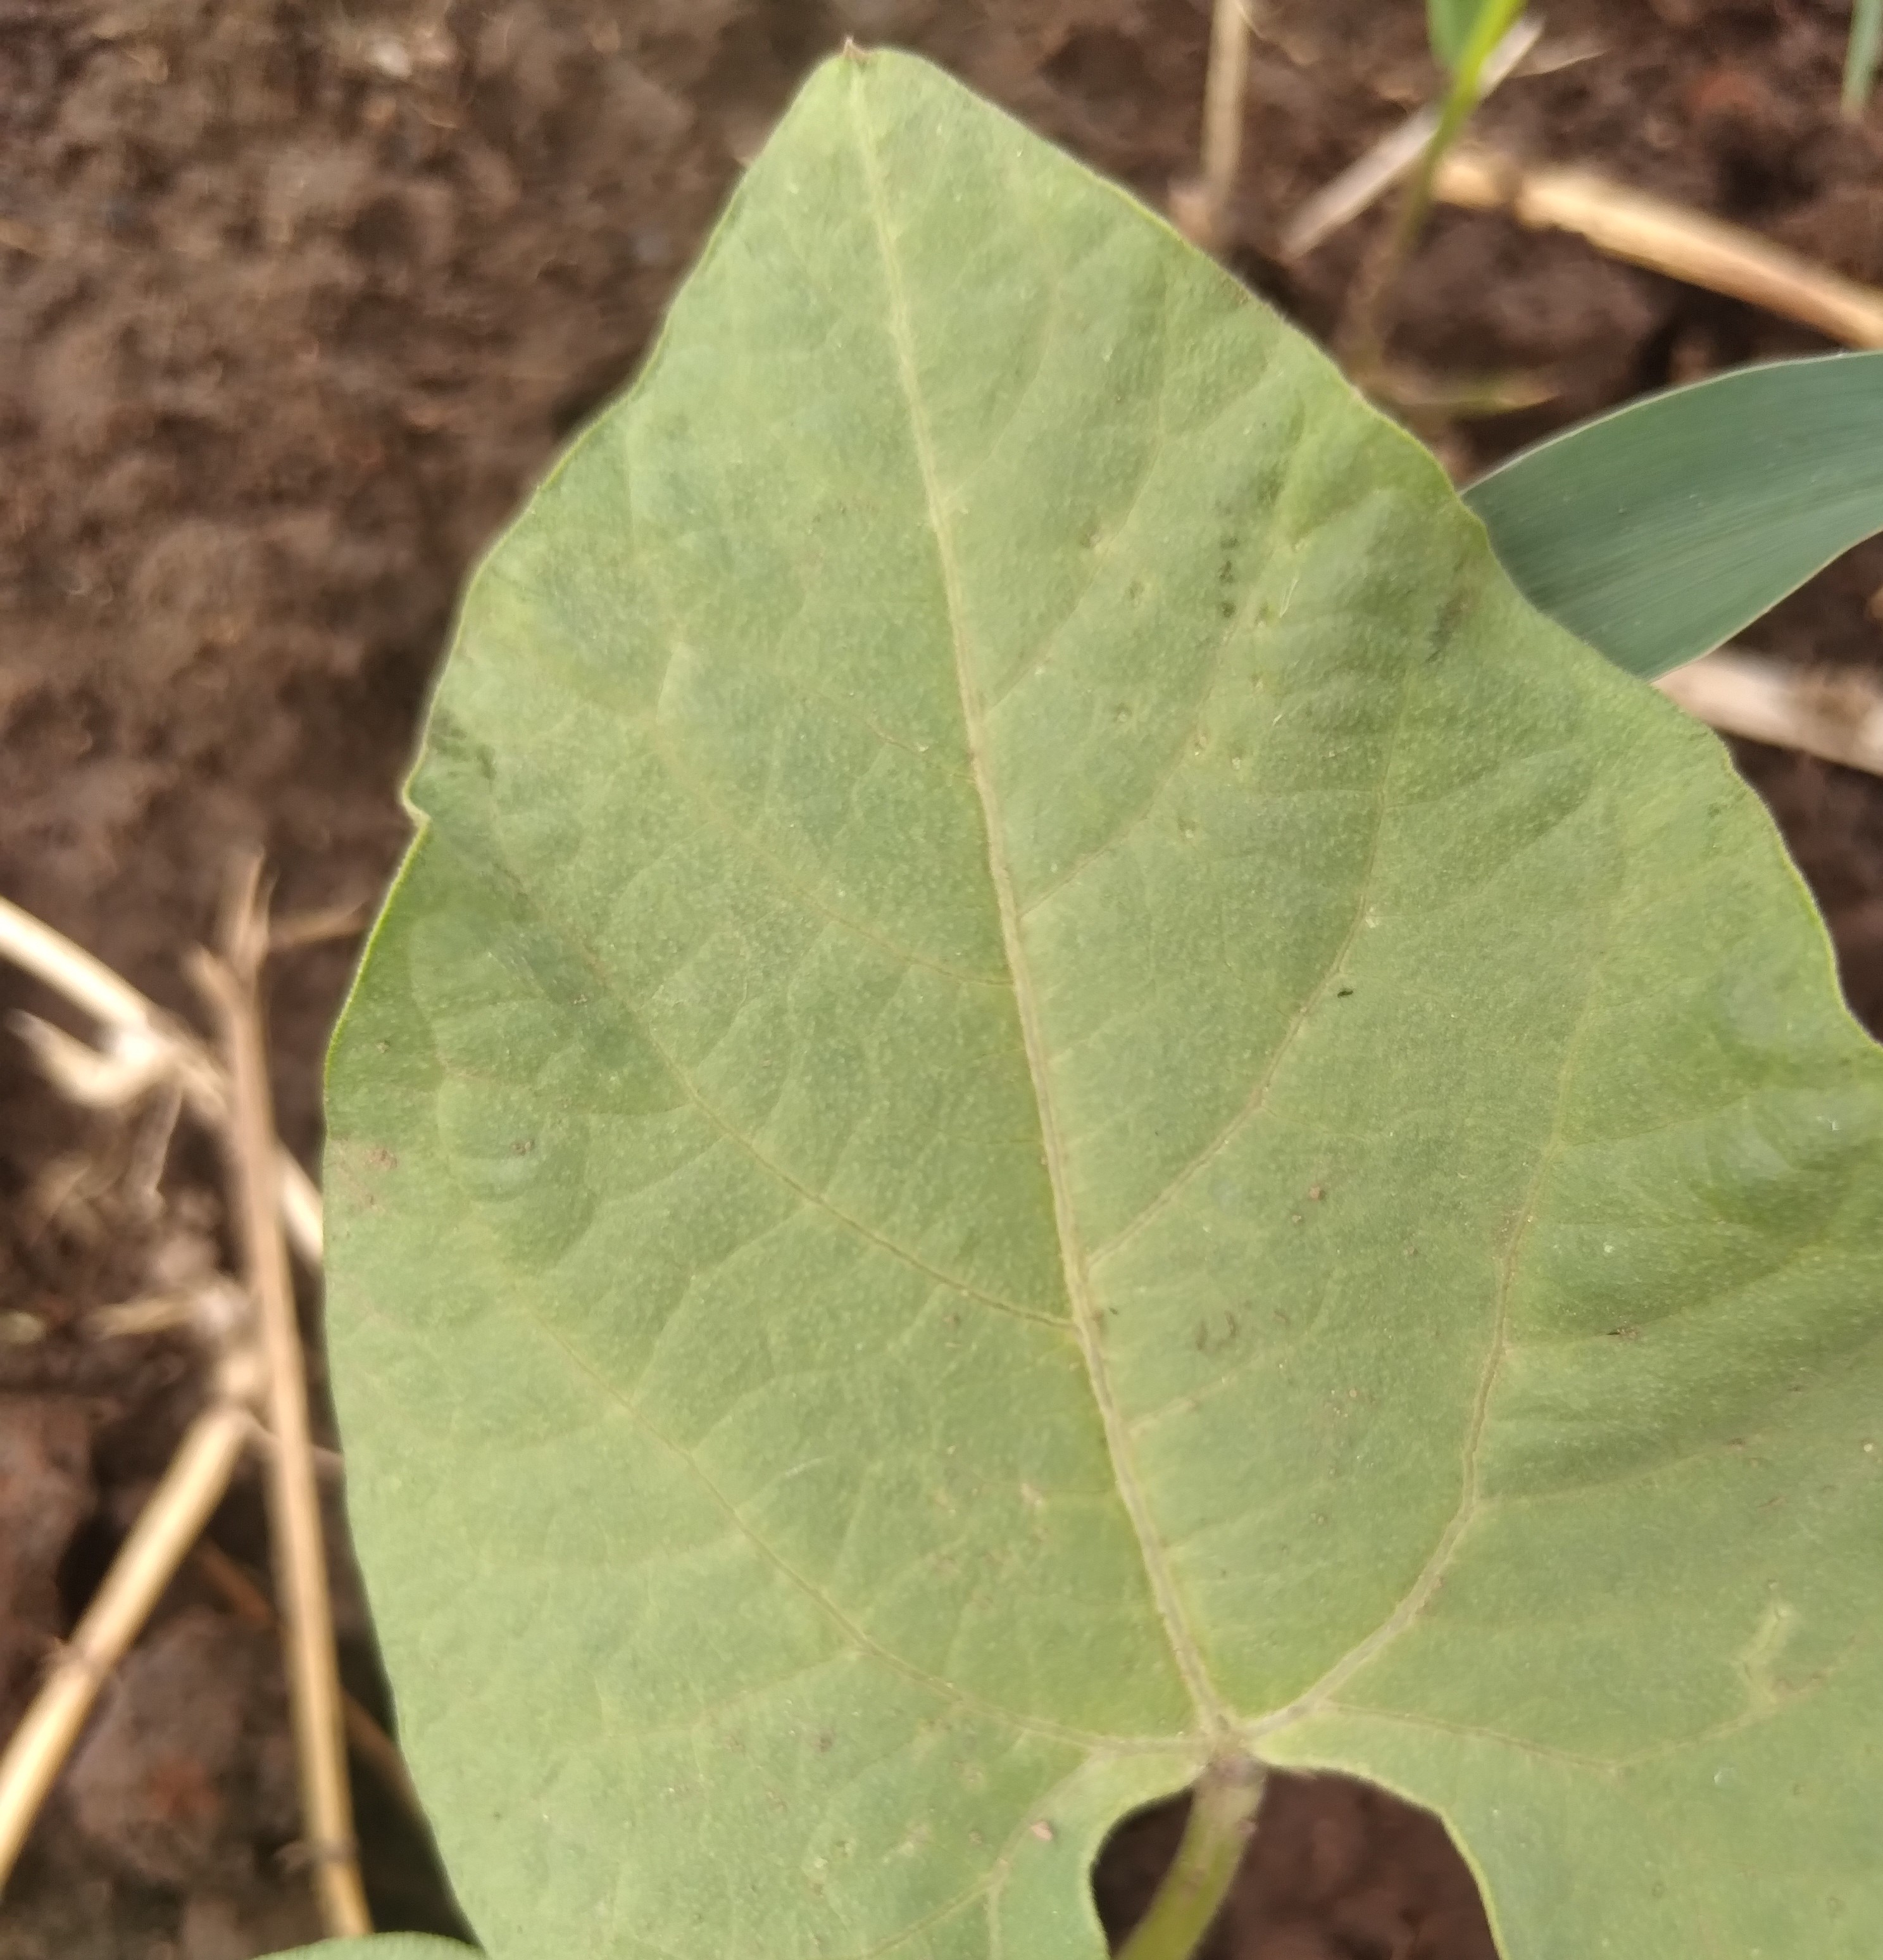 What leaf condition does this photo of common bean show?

healthy
